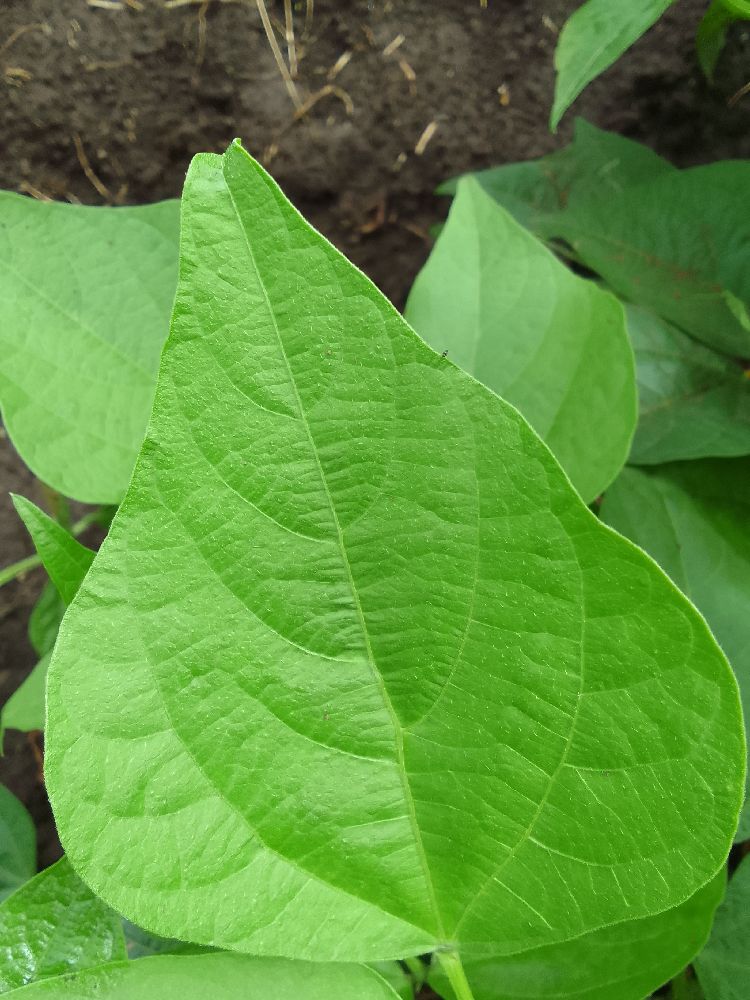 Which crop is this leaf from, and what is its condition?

common bean, healthy
